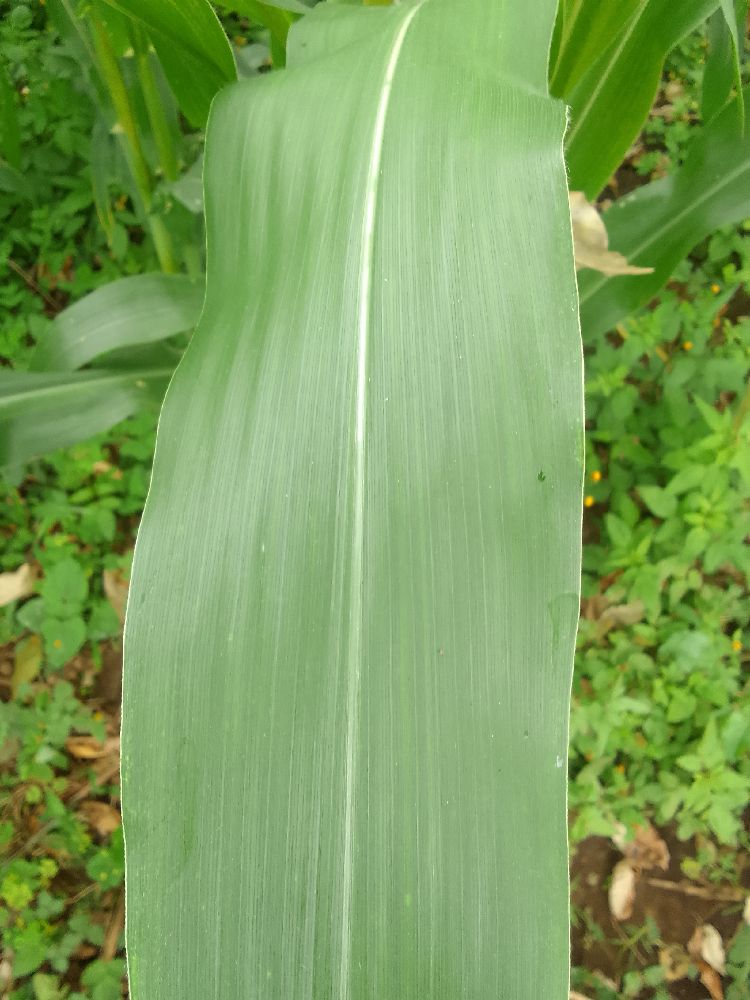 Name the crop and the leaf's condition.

maize, healthy
